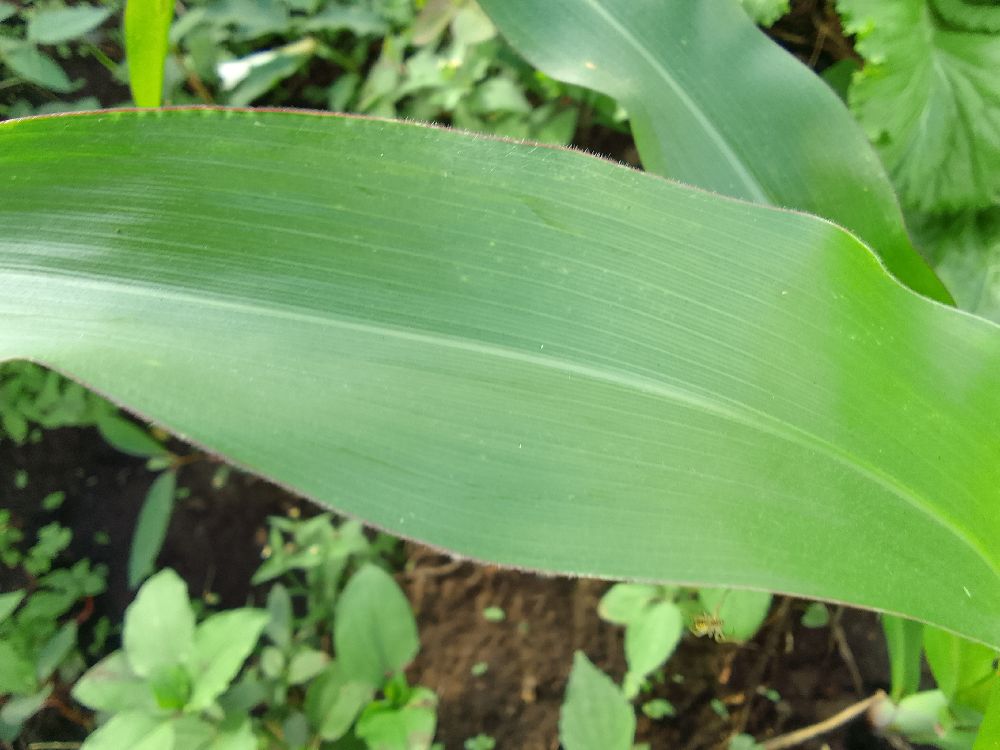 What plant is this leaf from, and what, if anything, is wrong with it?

maize, healthy
